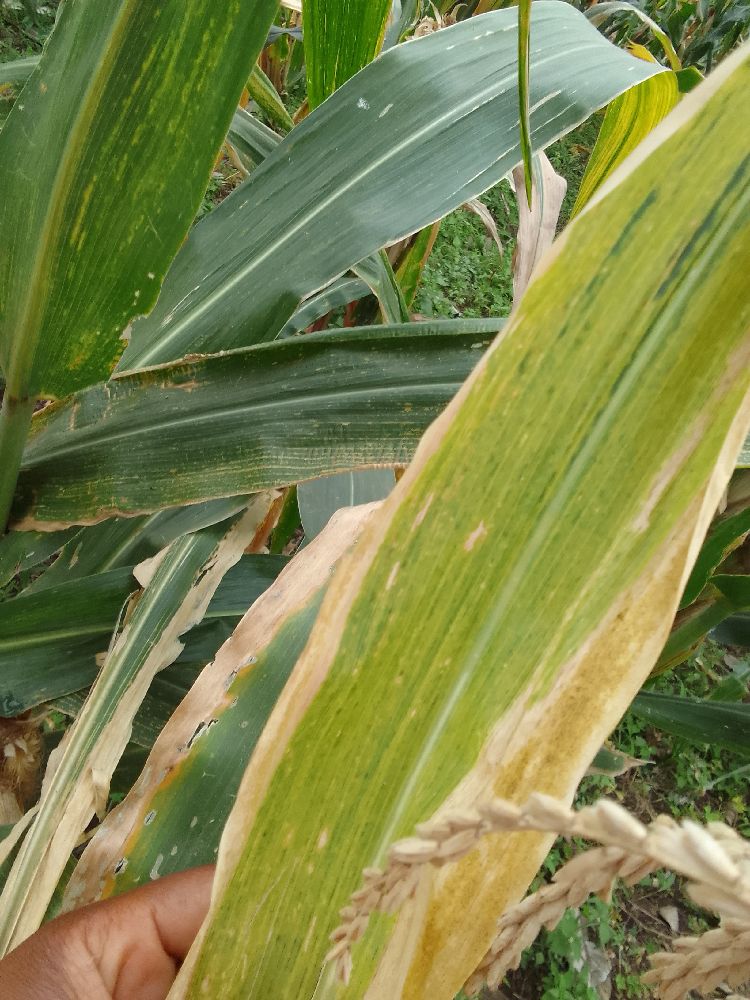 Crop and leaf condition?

maize, maize lethal necrosis
